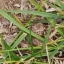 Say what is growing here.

grass
